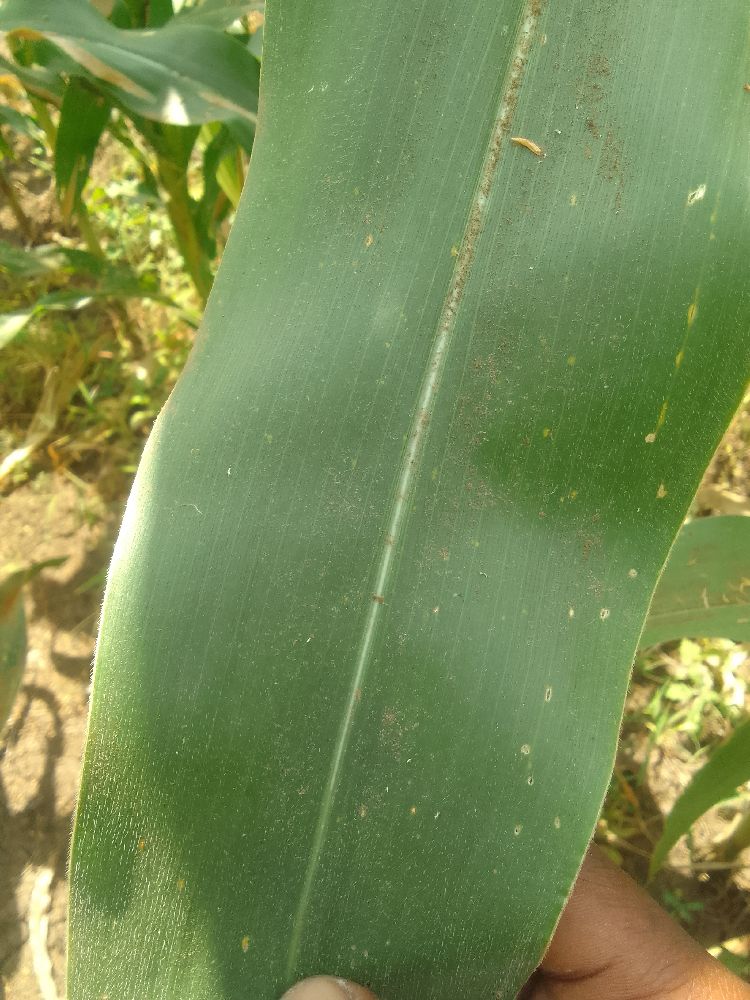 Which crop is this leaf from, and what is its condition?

maize, healthy
